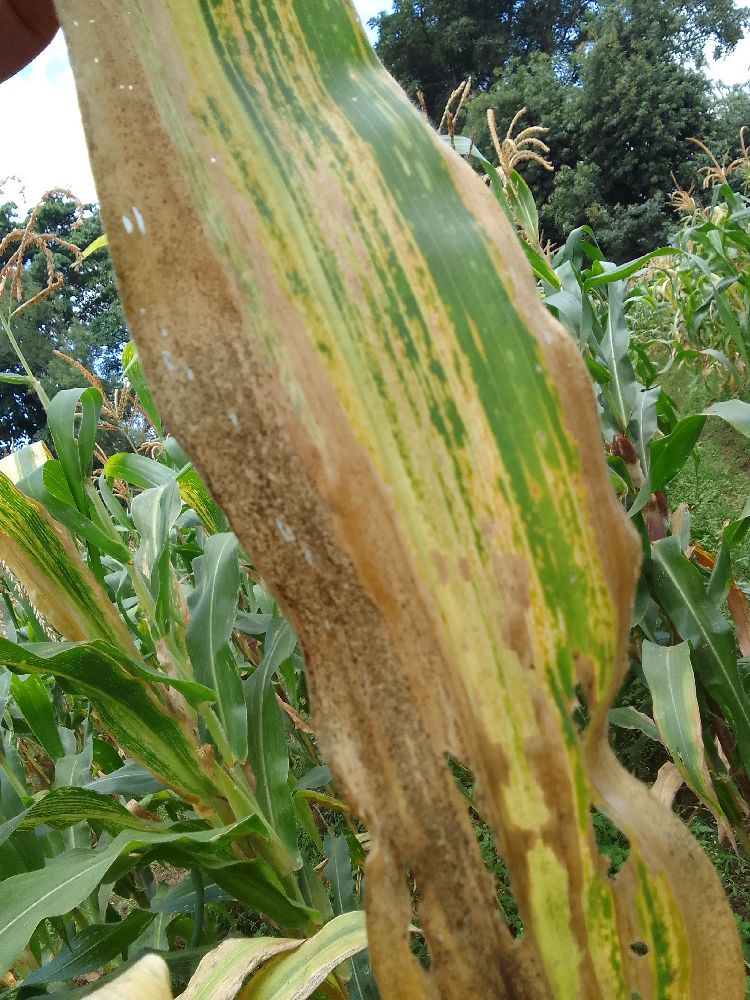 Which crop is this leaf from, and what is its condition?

maize, maize lethal necrosis
